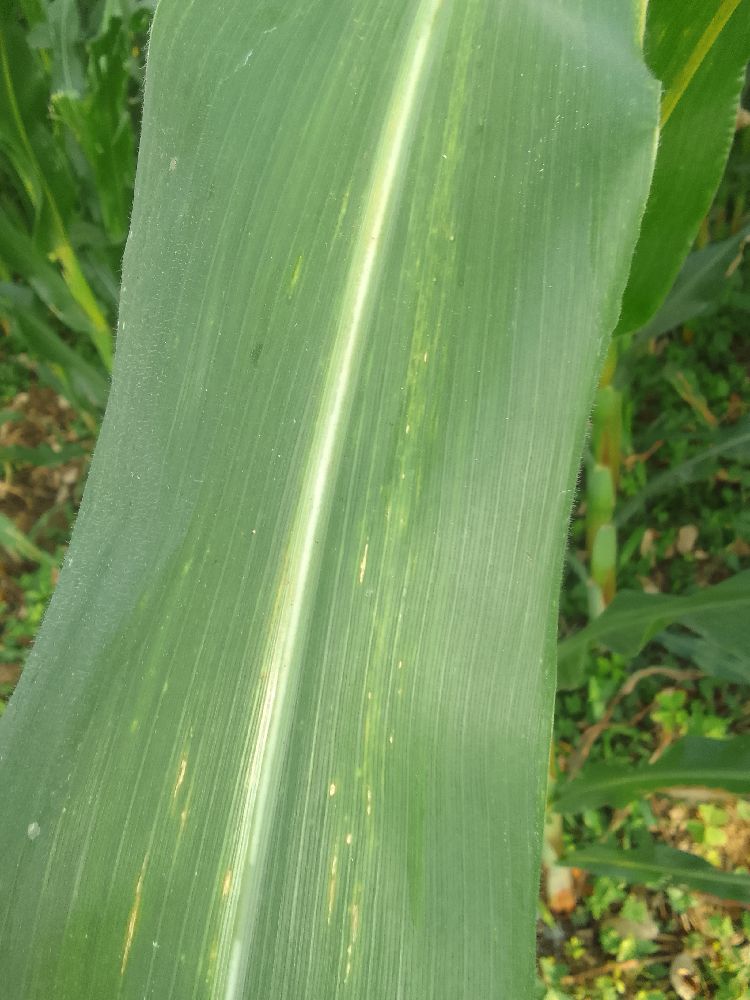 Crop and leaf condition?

maize, maize lethal necrosis
